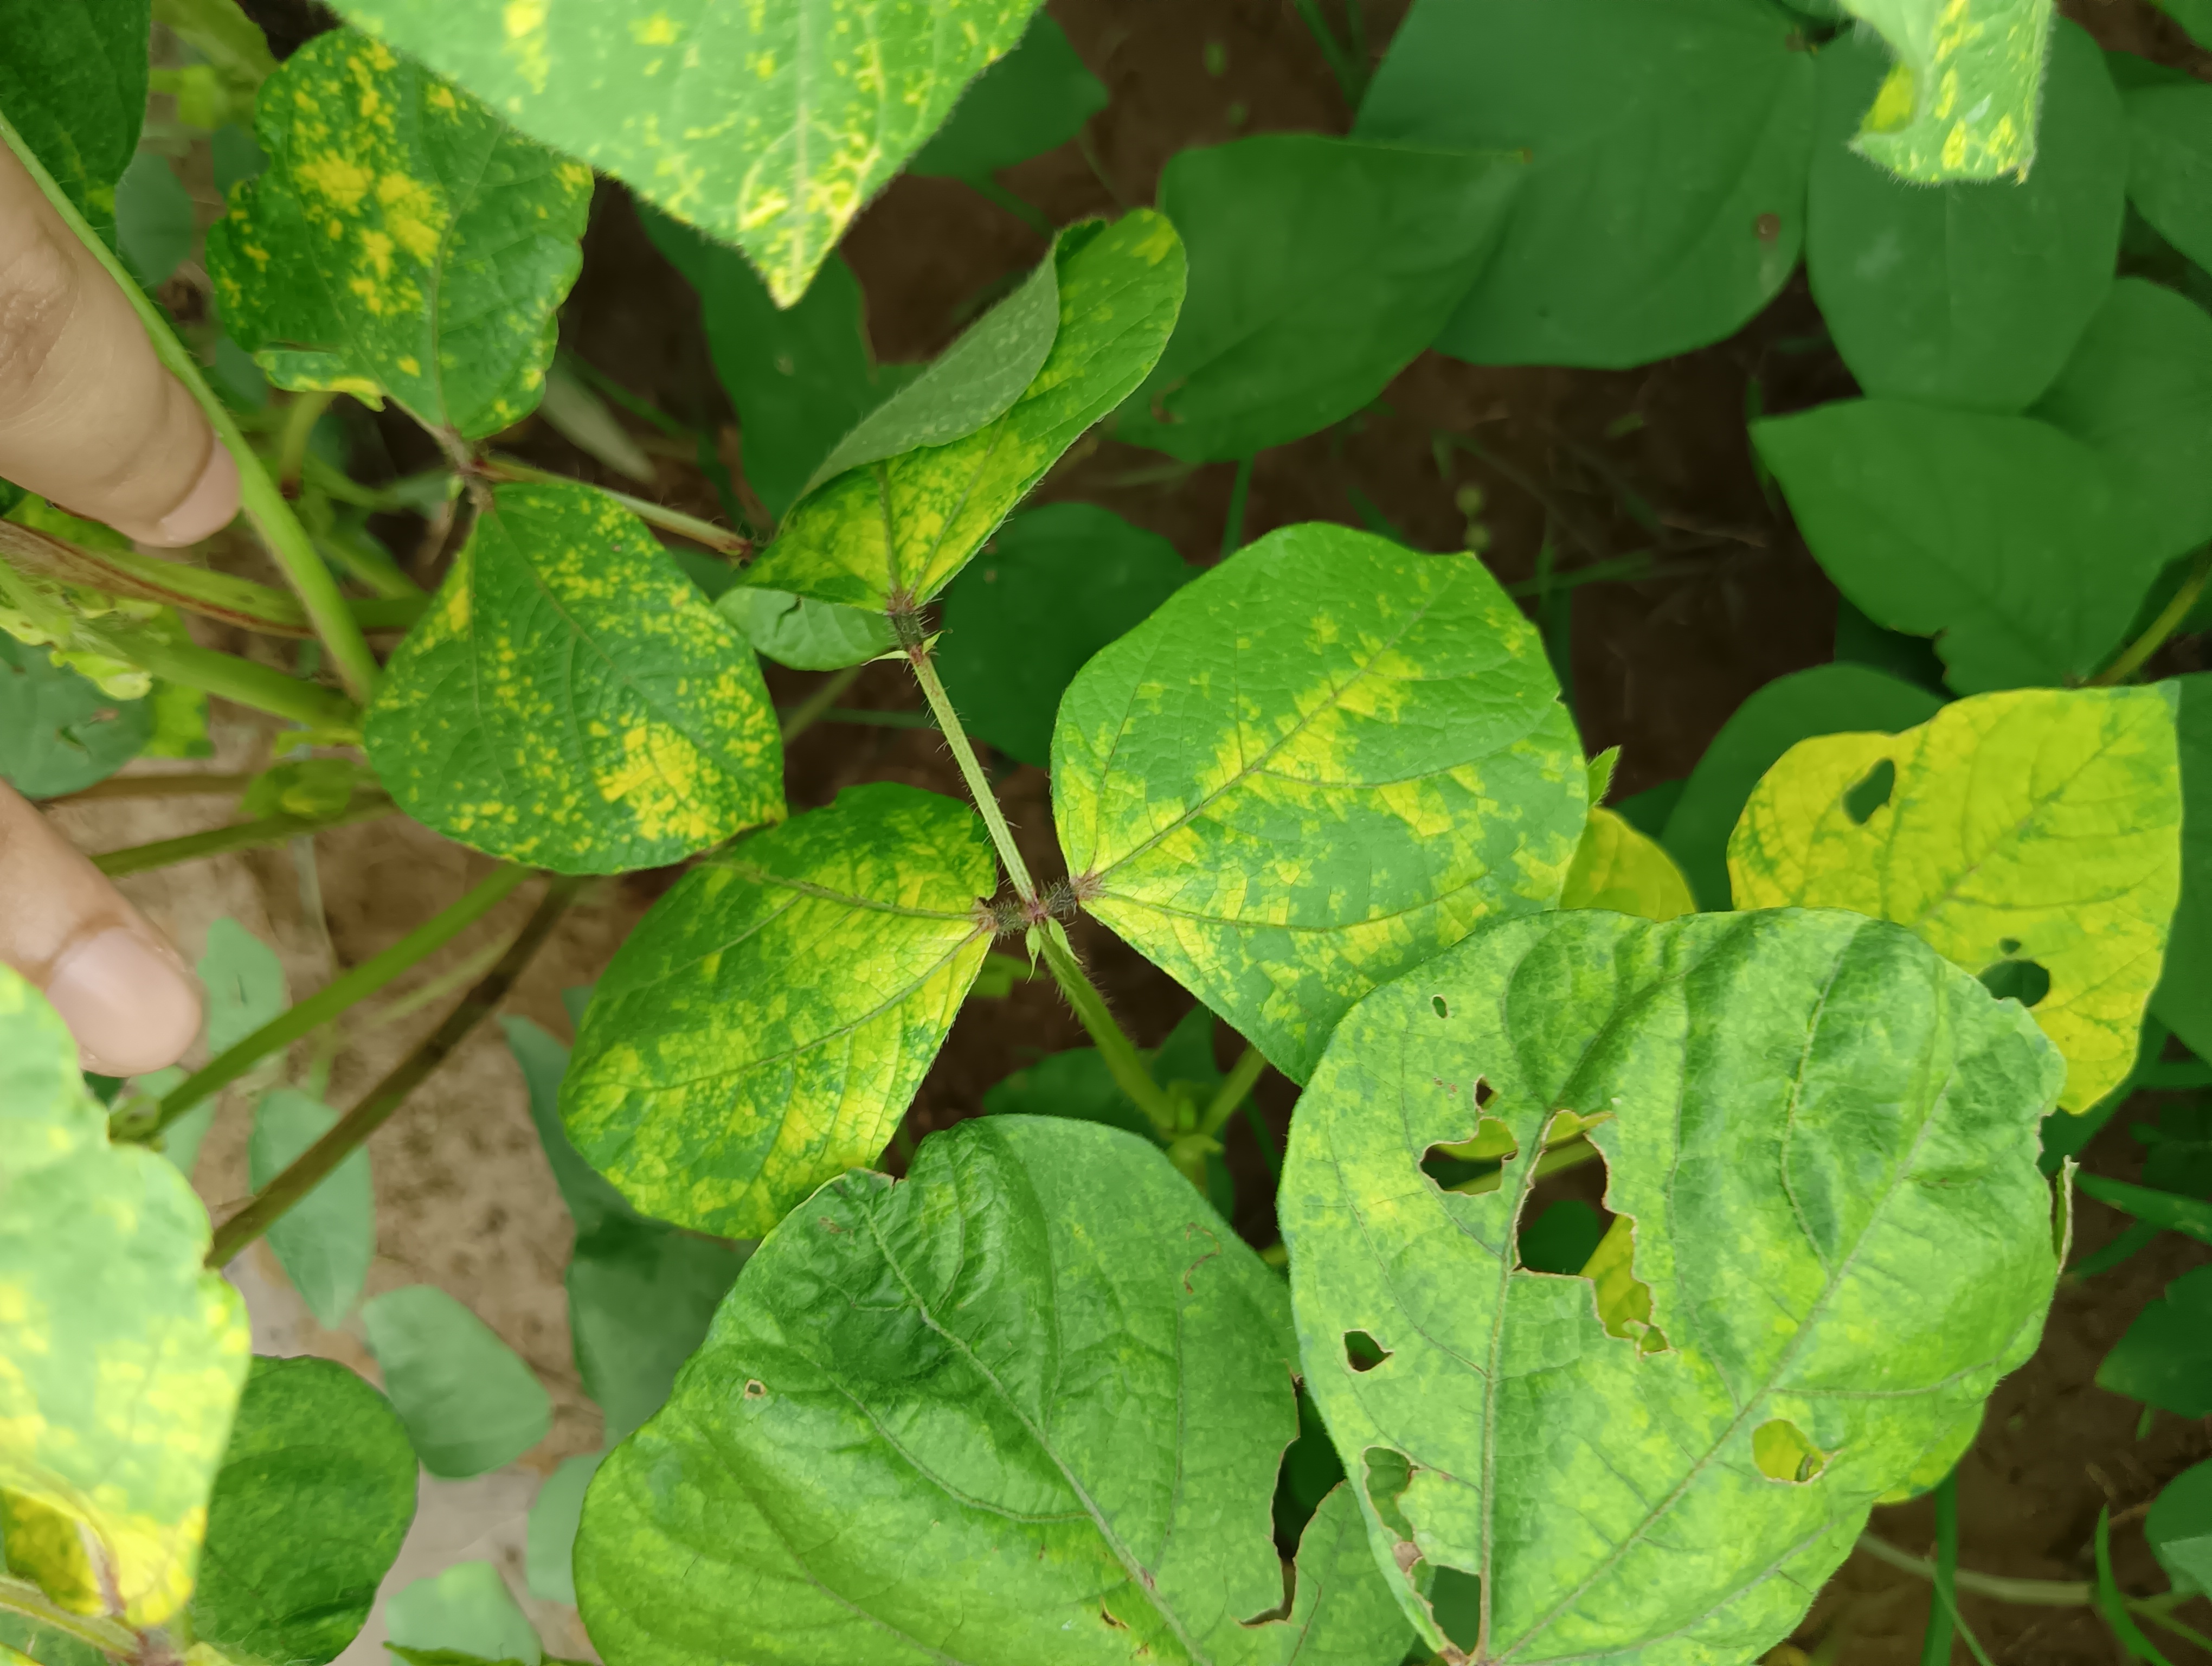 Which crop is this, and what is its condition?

mungbean, yellow mosaic
